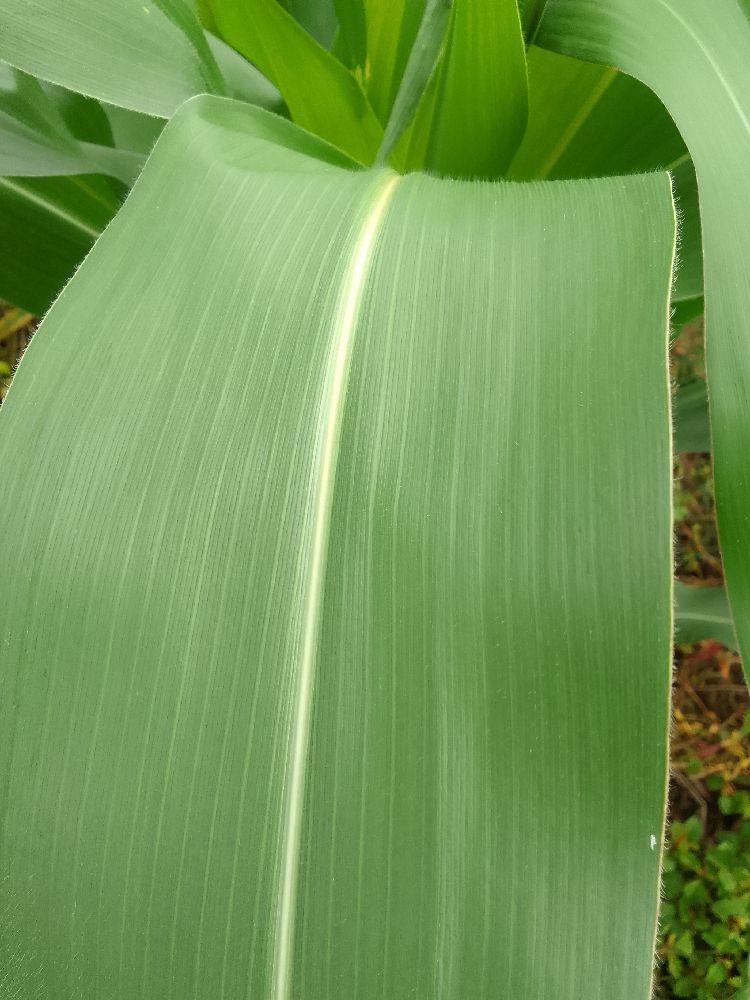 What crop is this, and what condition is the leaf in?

maize, healthy
